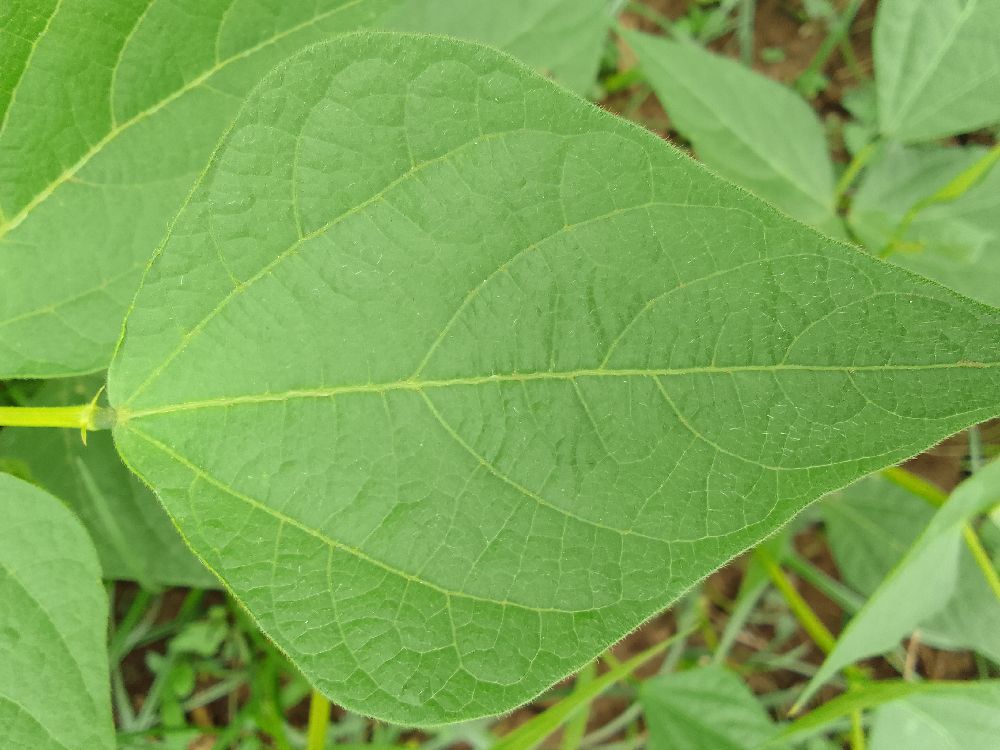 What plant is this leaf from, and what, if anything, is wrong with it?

common bean, healthy
